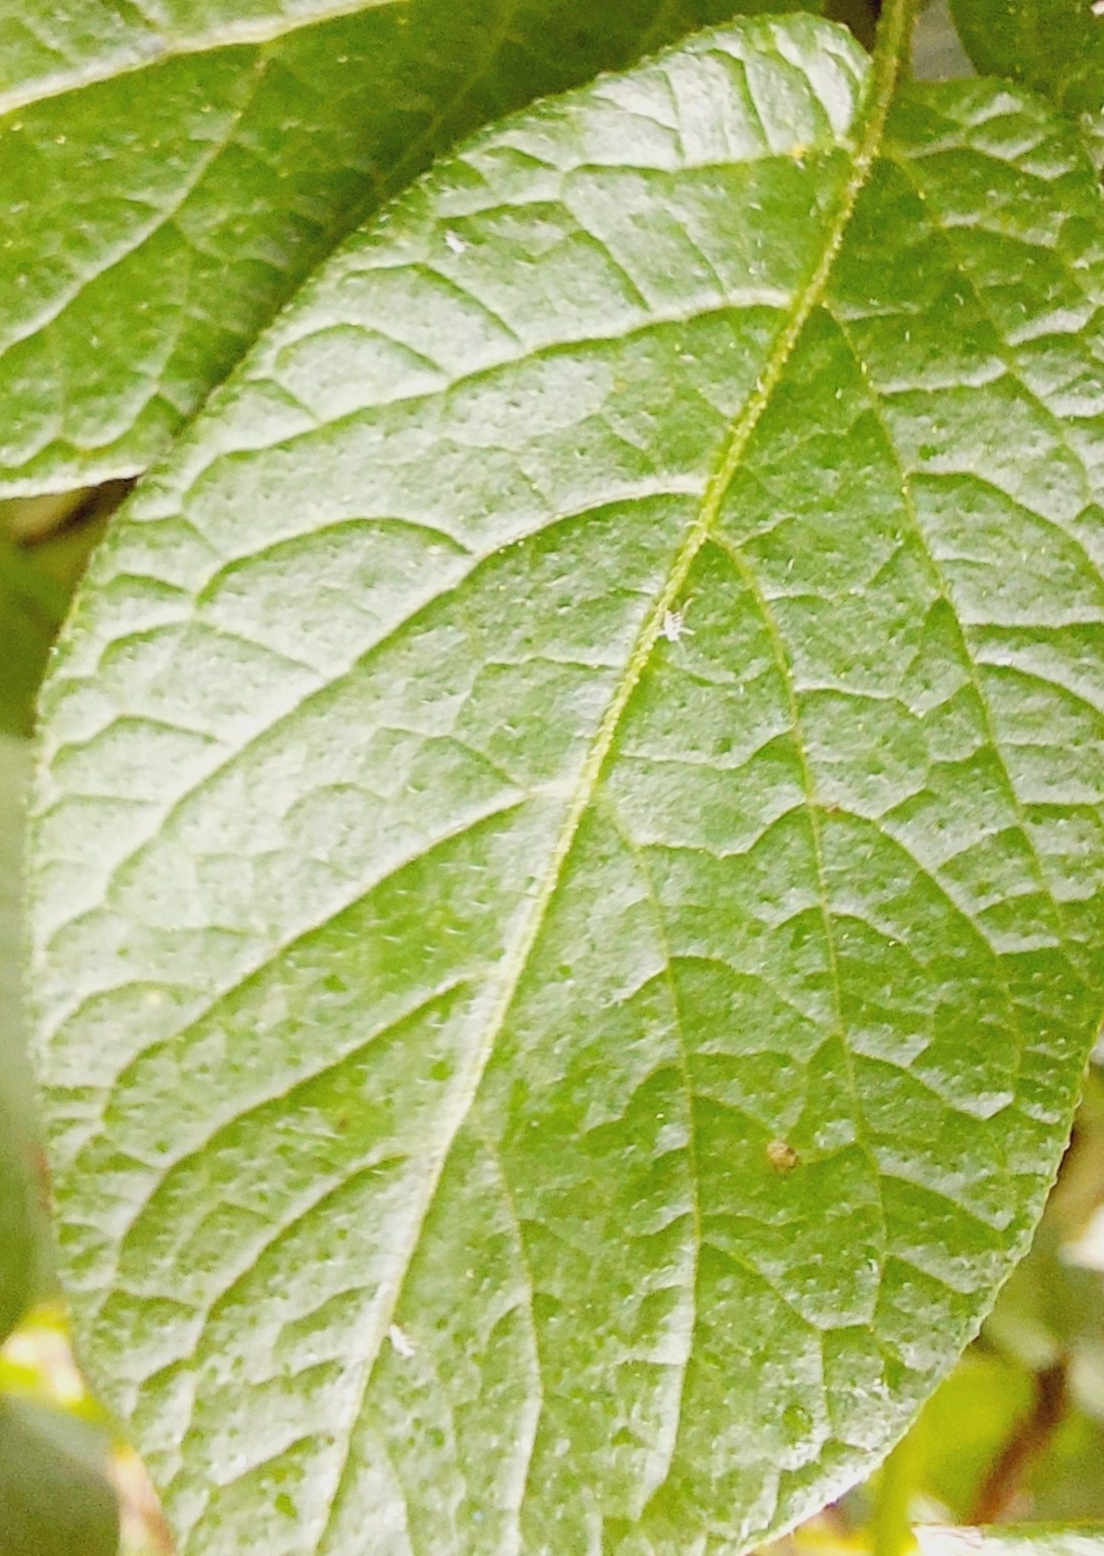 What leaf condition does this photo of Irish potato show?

healthy
